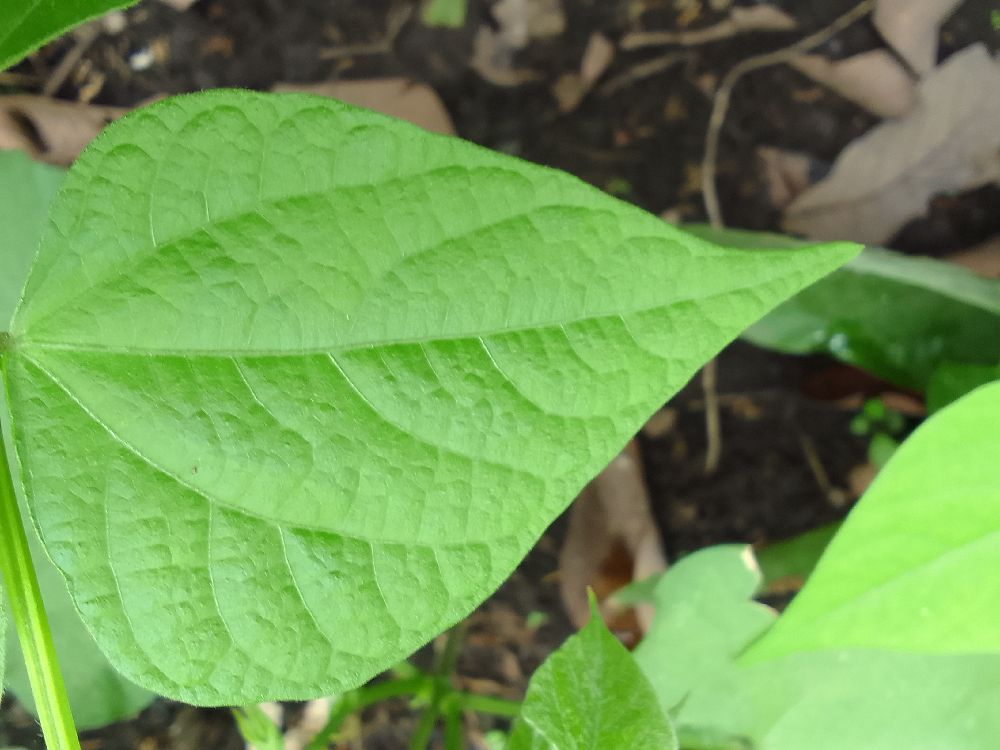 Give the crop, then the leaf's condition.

common bean, healthy
